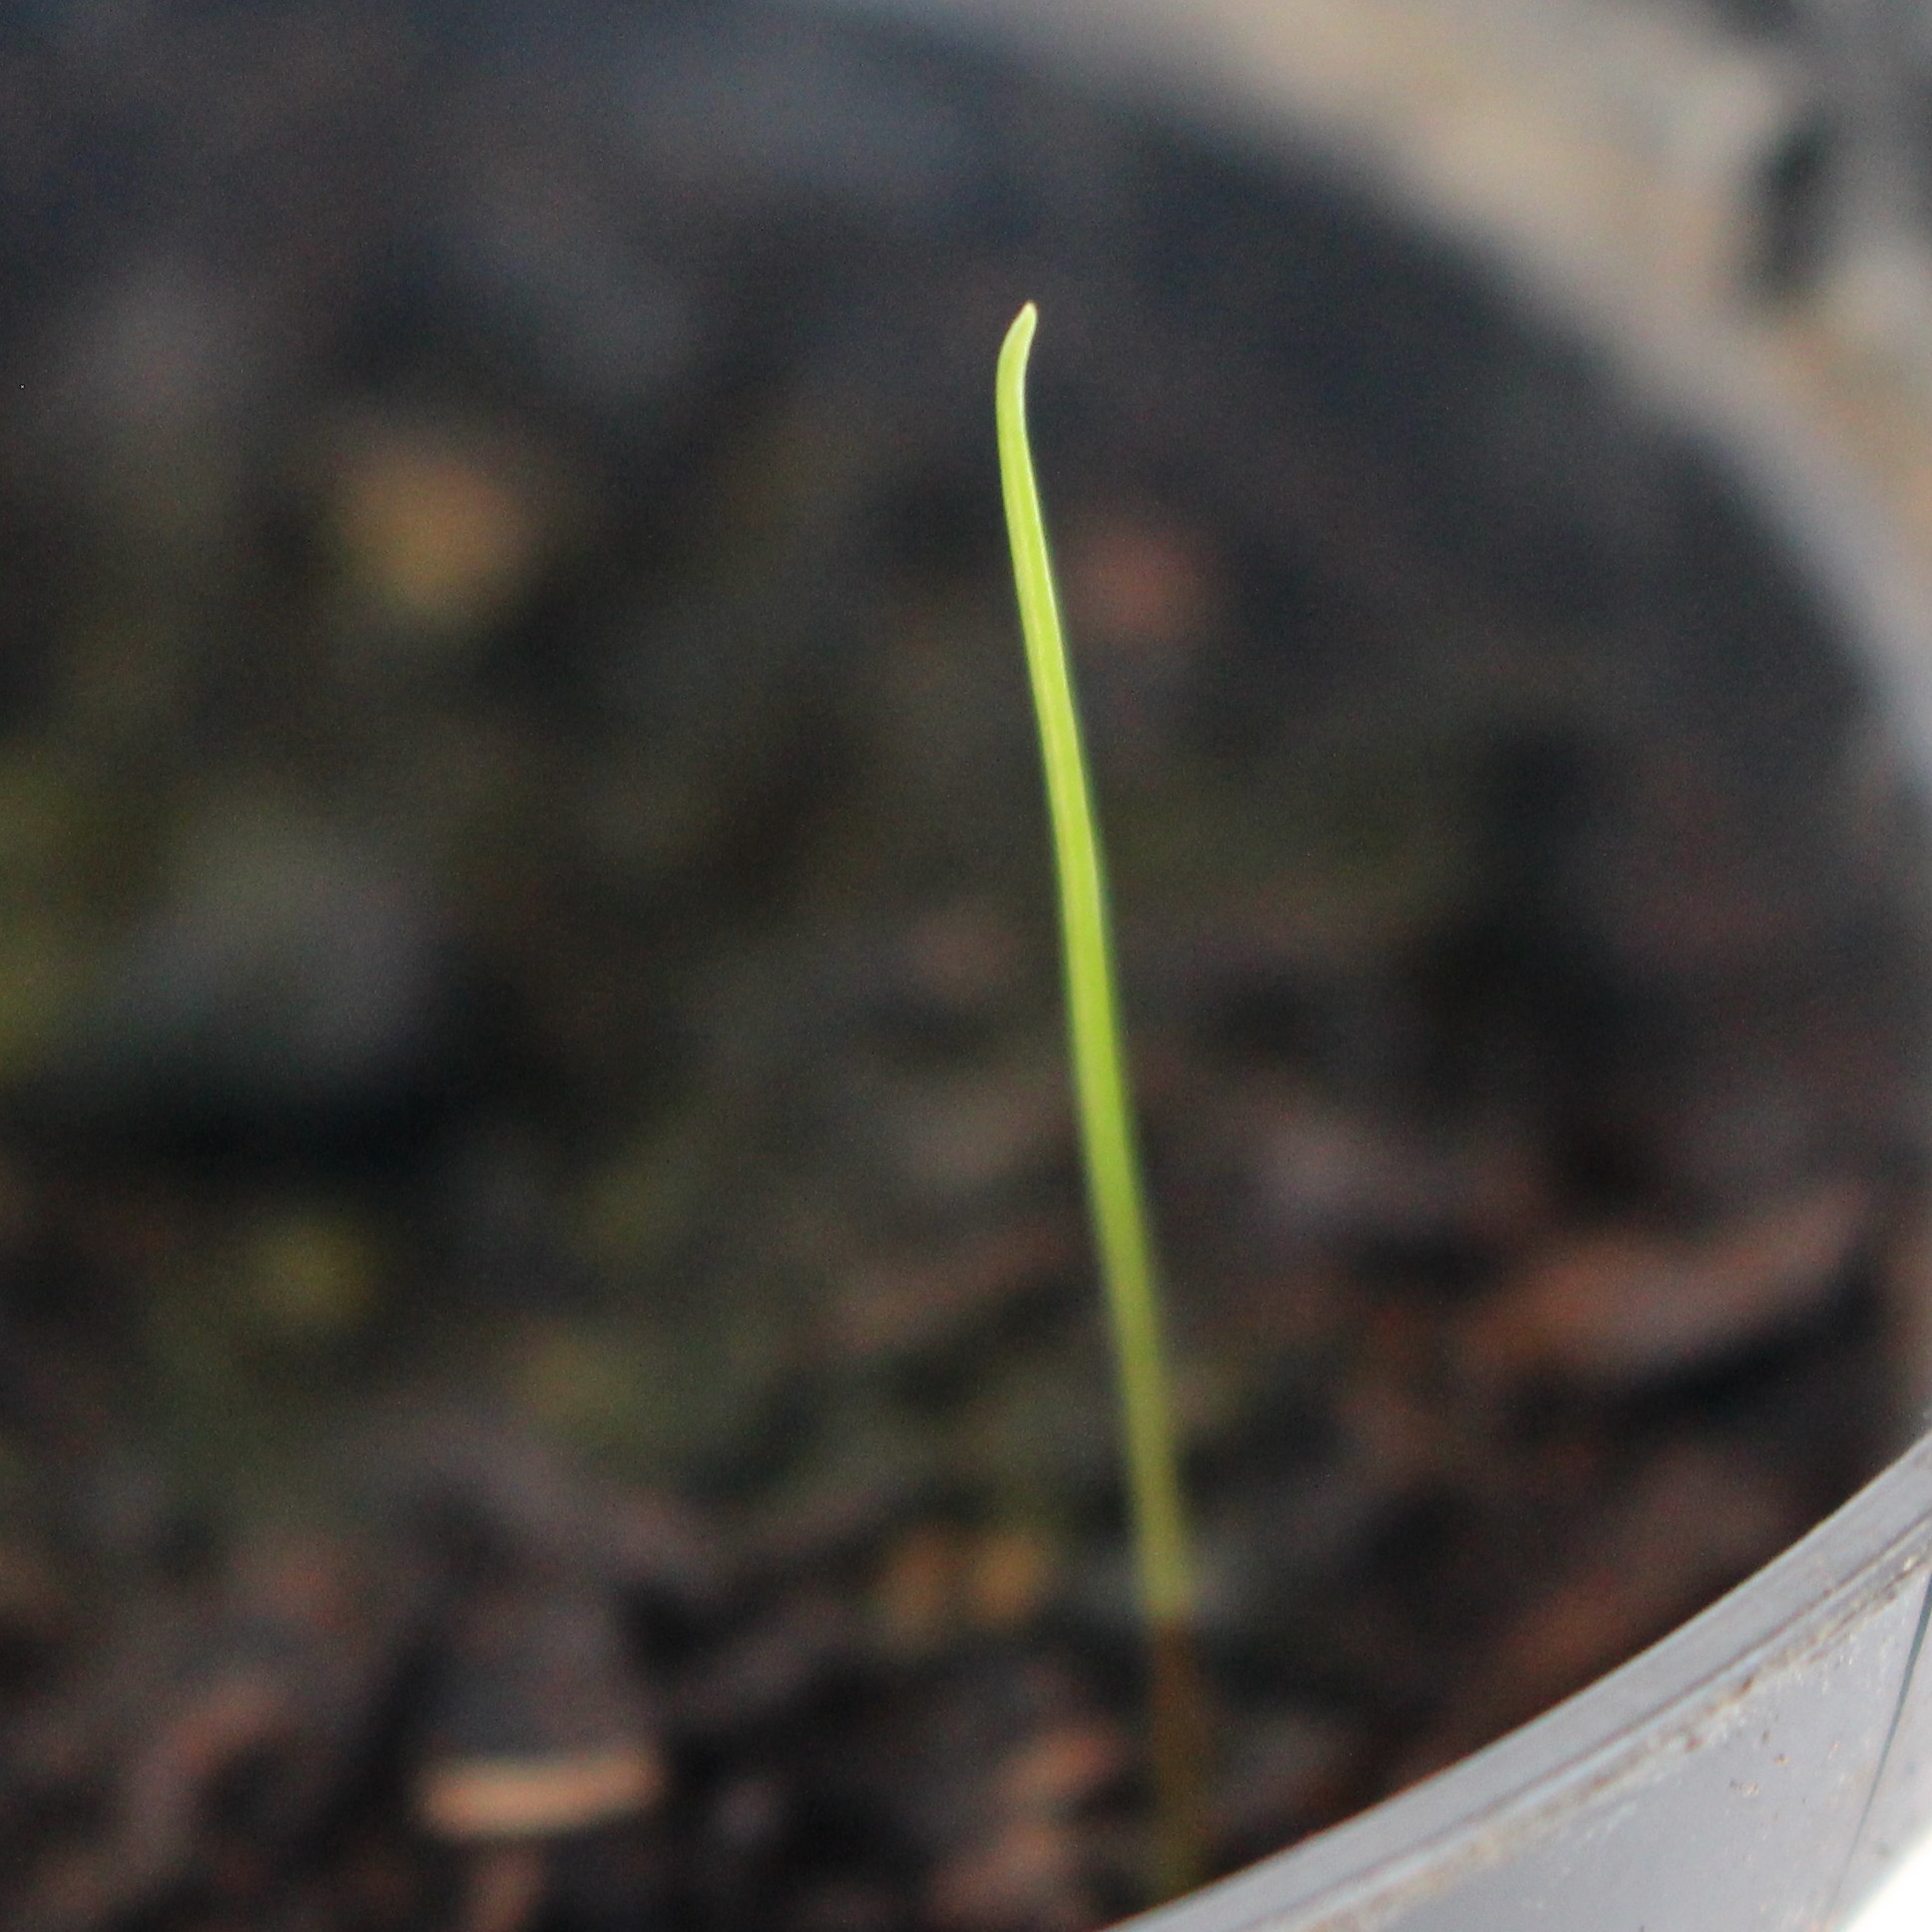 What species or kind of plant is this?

Lolium multiflorum
